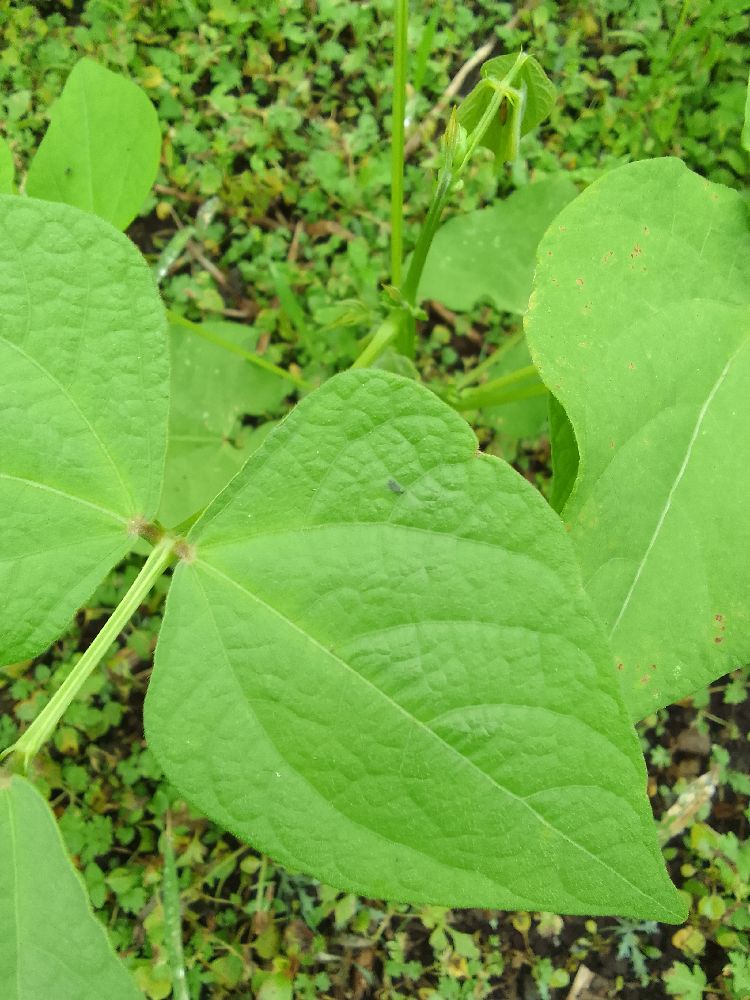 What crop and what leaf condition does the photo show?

common bean, healthy
